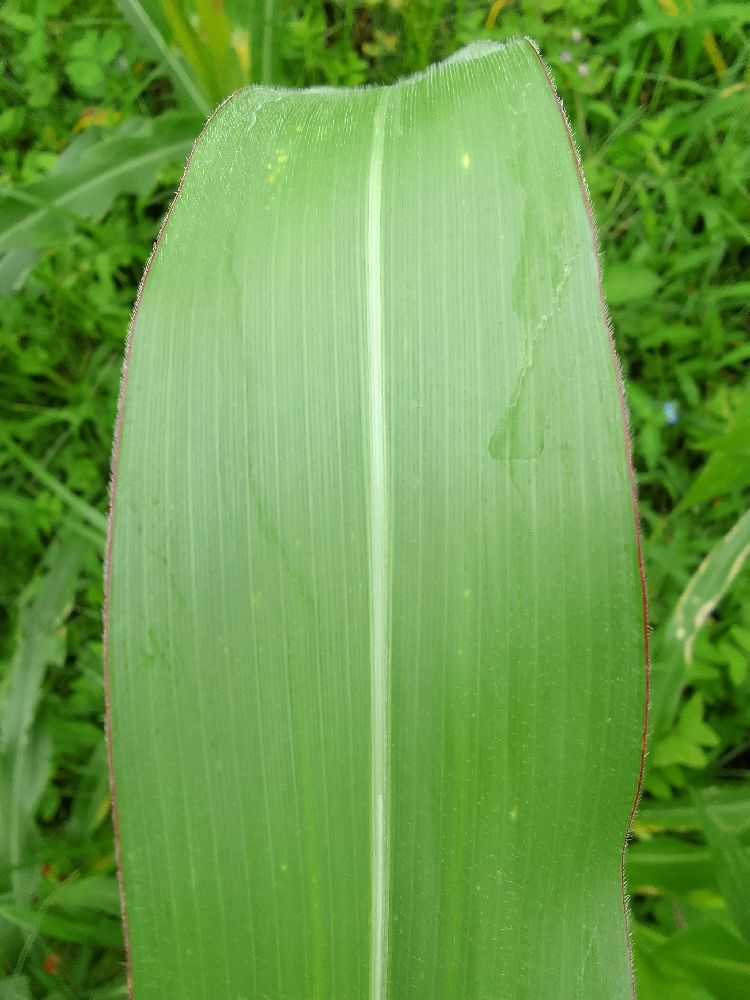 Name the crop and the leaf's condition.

maize, healthy
